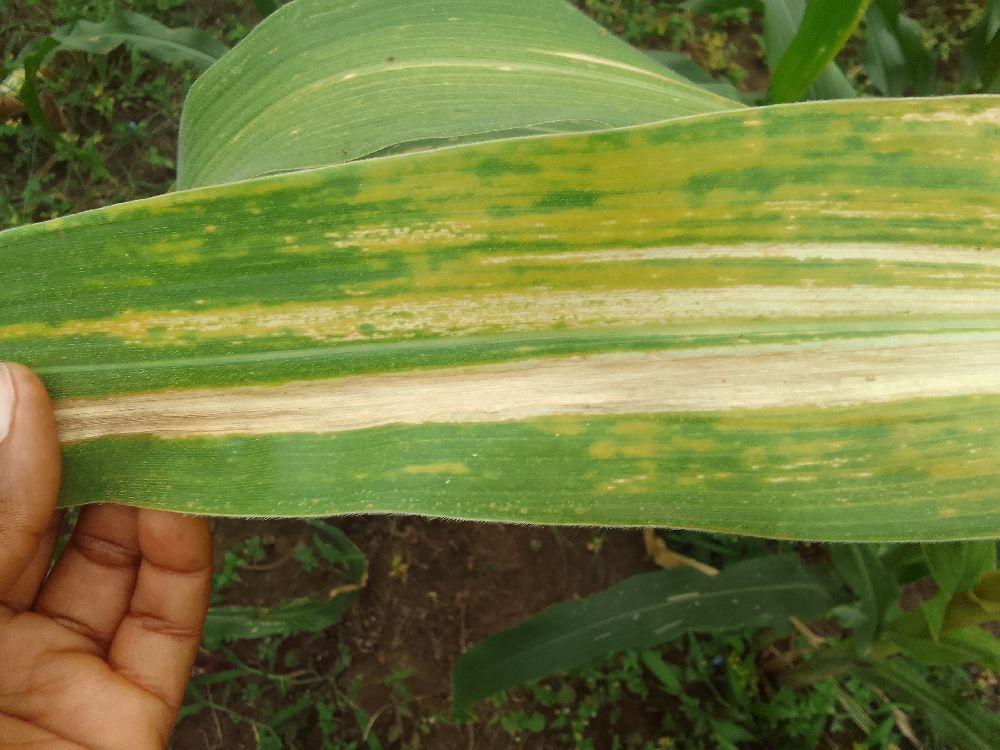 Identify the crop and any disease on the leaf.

maize, maize lethal necrosis
